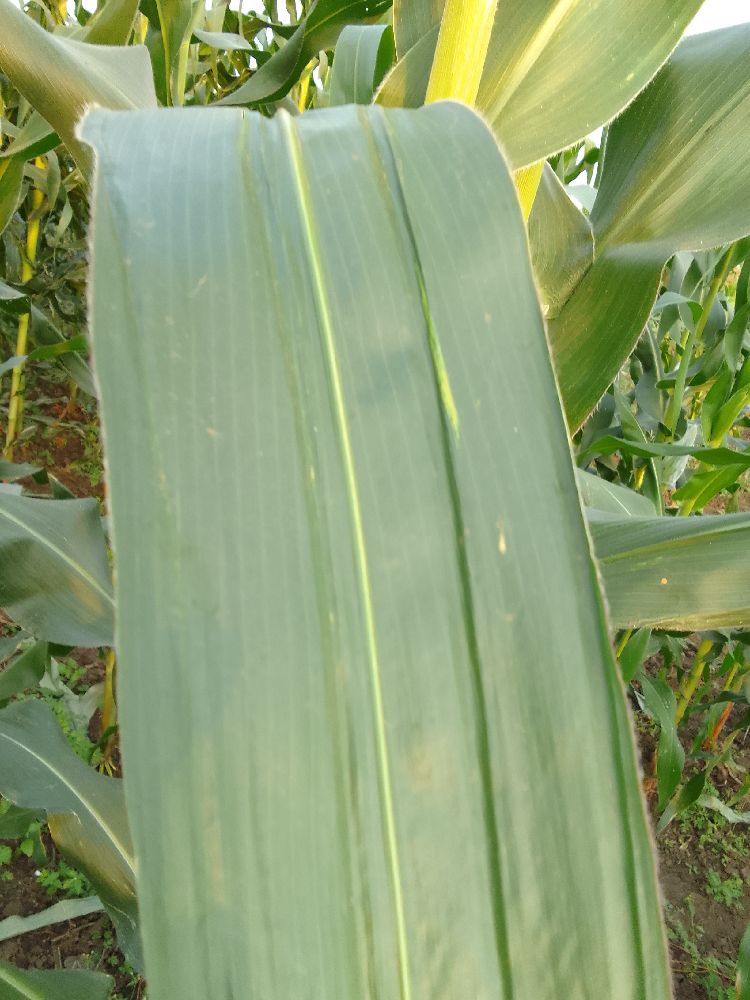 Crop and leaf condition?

maize, healthy
